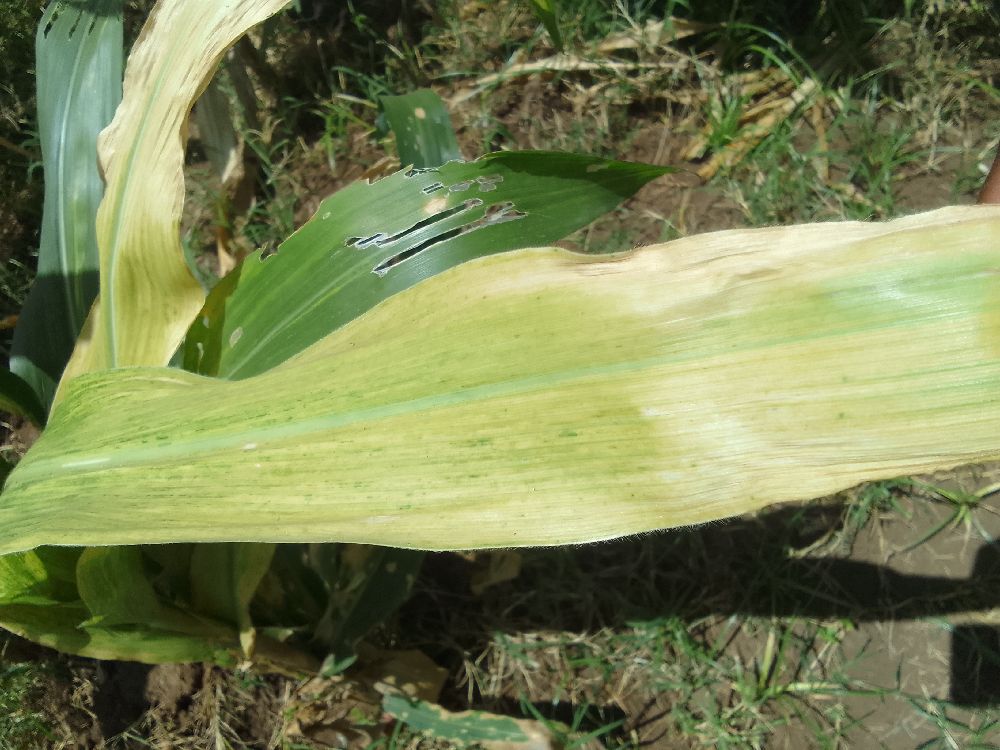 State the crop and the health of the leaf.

maize, maize lethal necrosis
